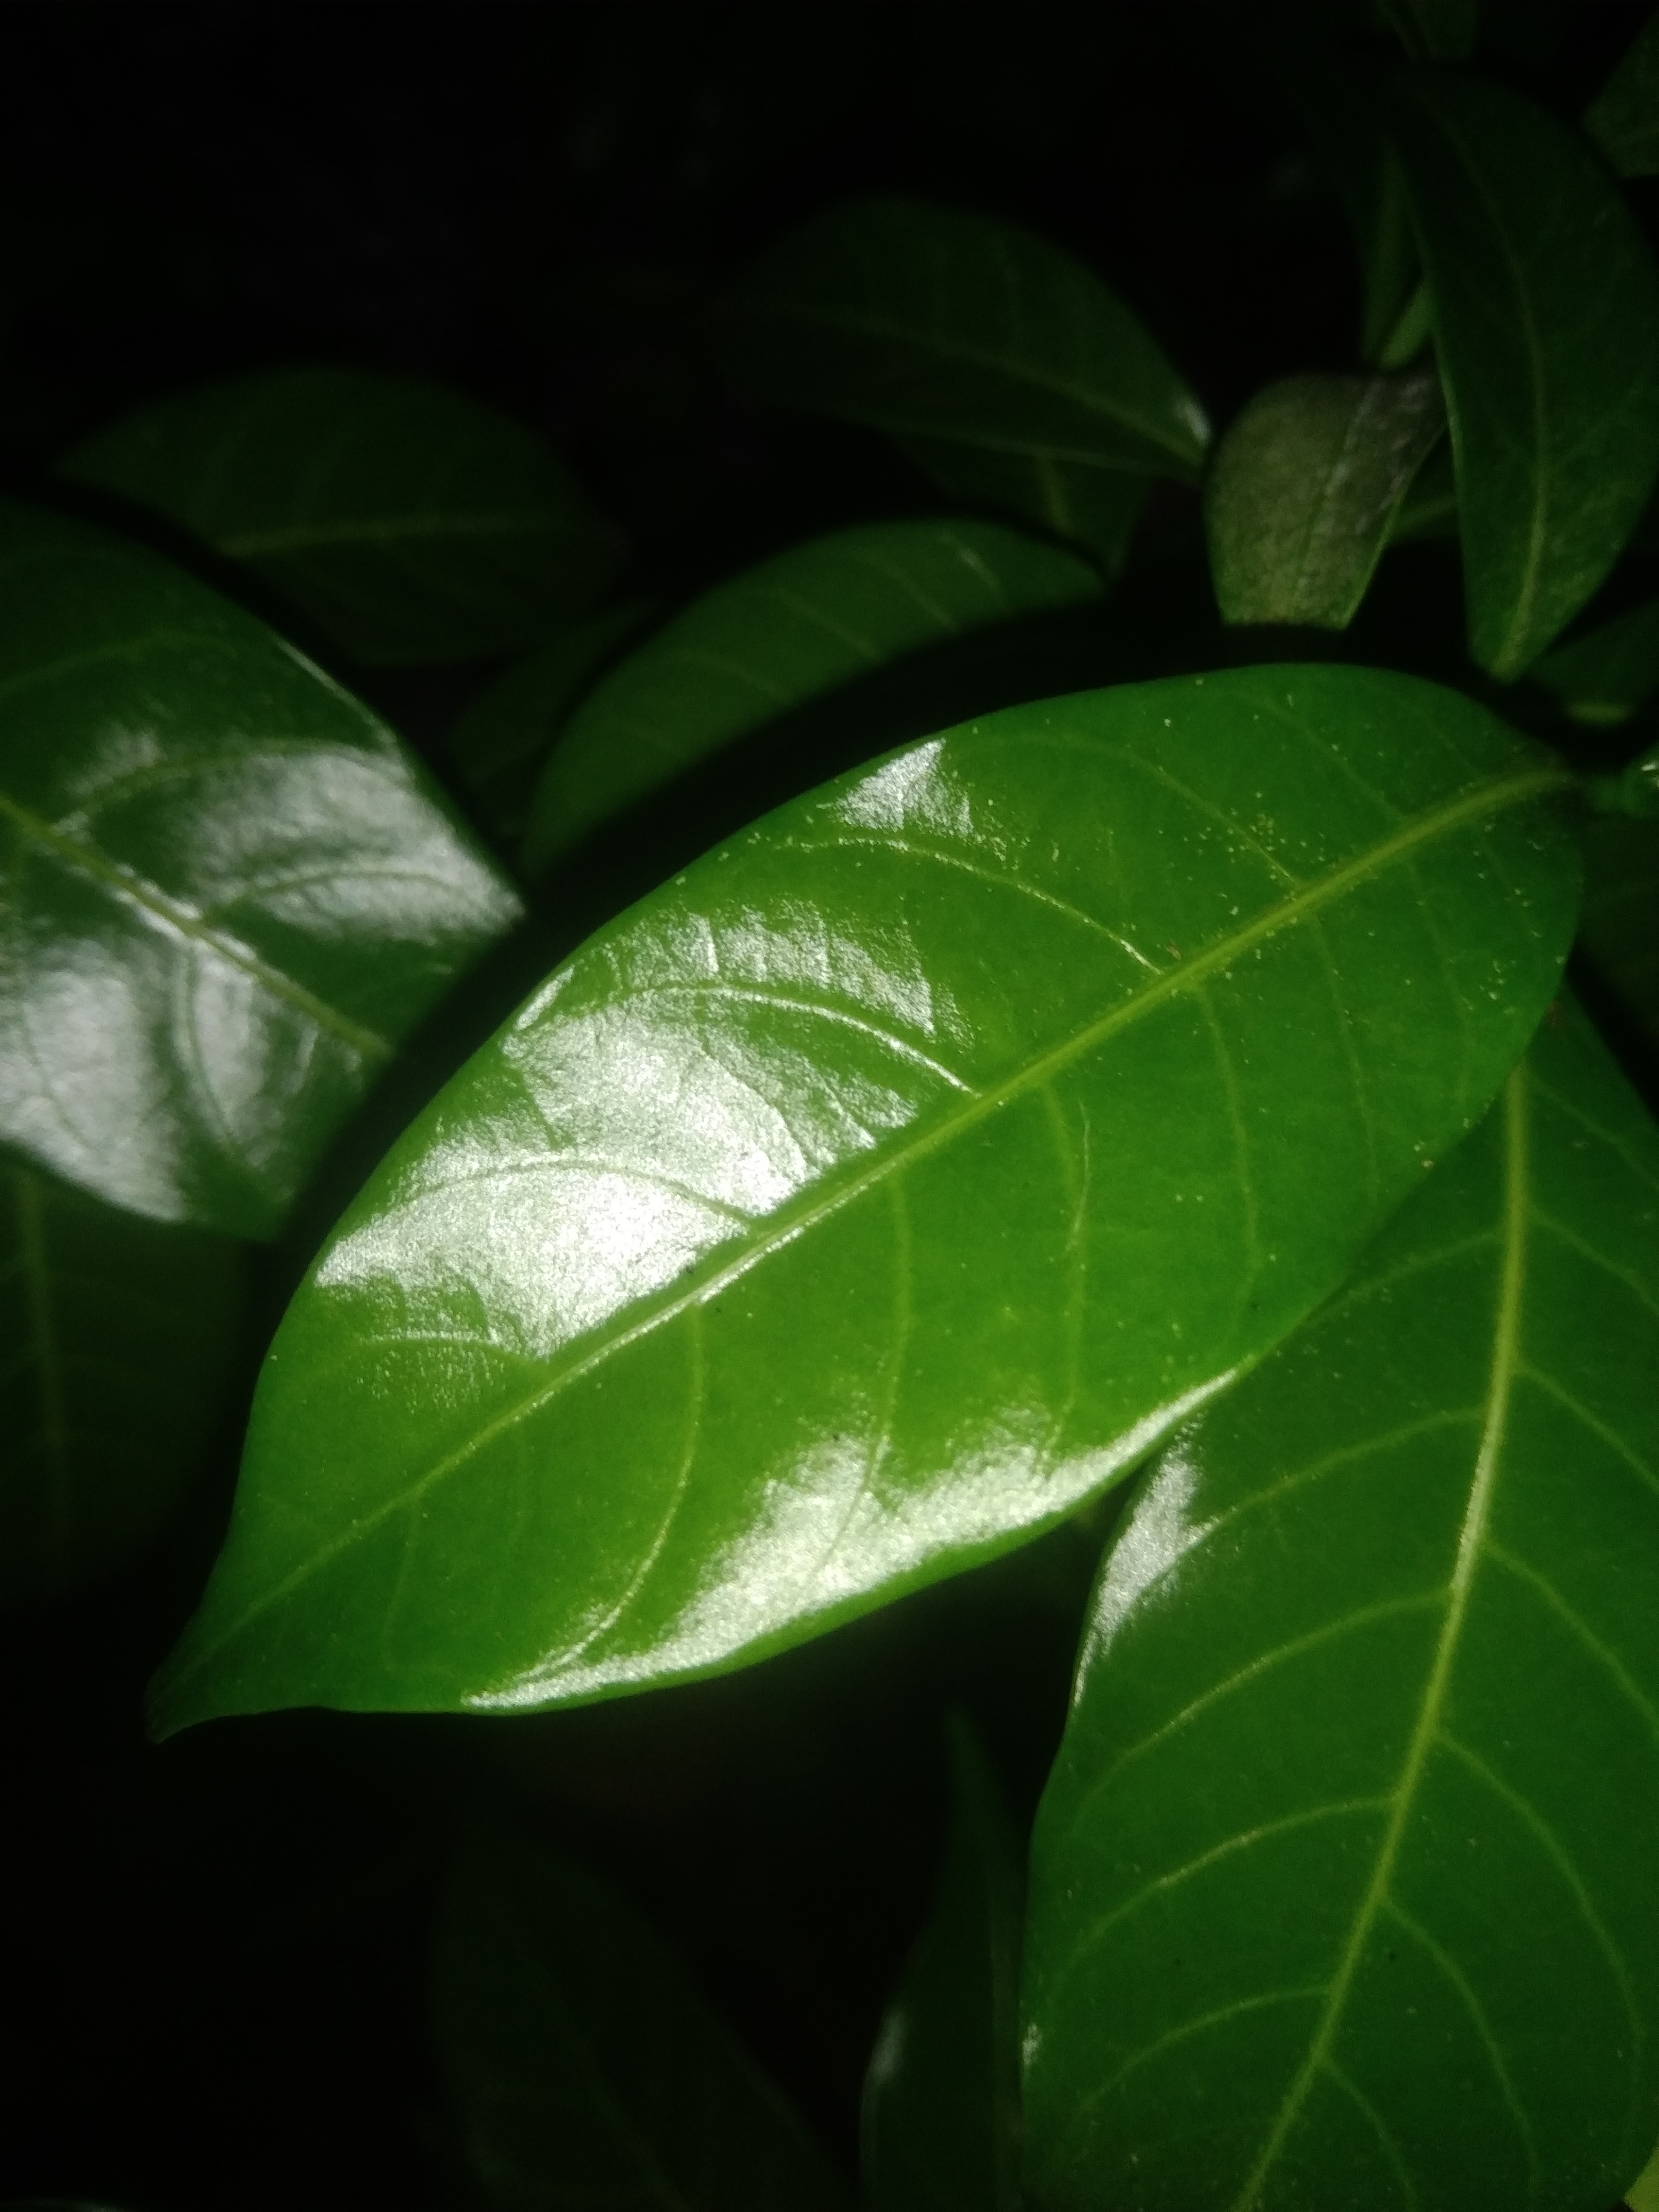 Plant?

togor
